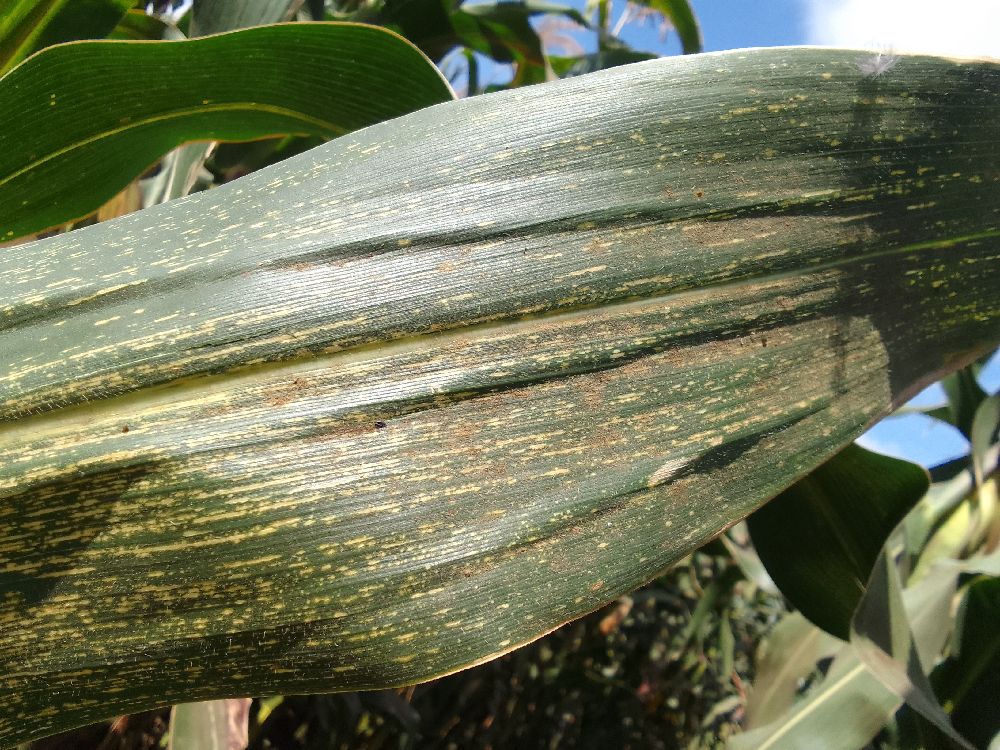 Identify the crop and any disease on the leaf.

maize, maize streak virus
